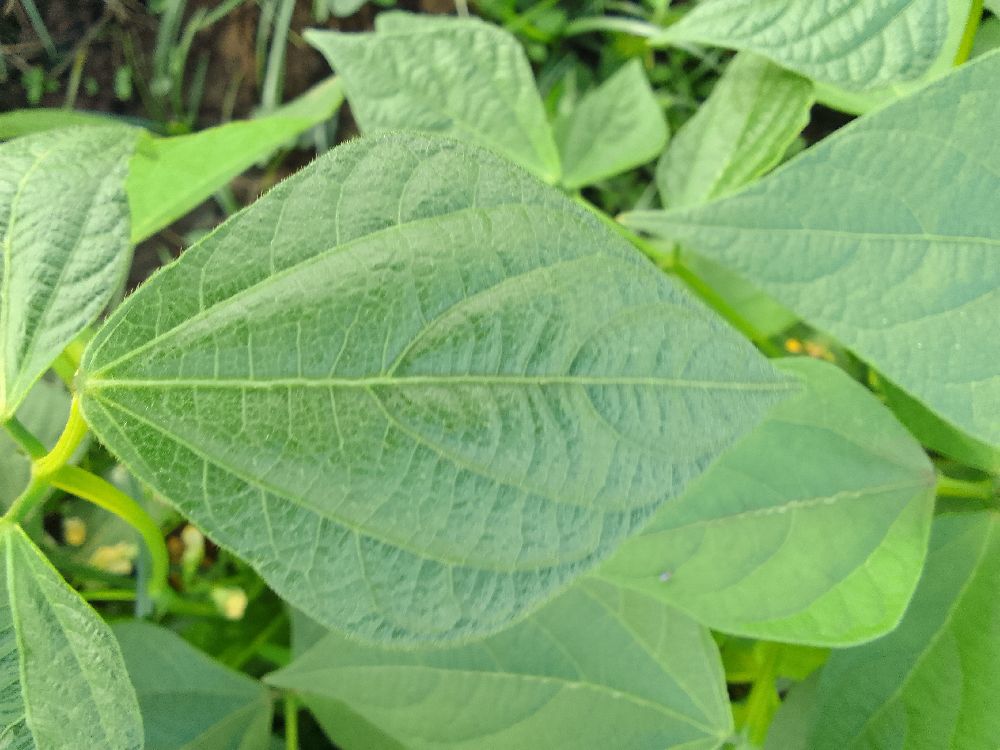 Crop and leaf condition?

common bean, healthy
